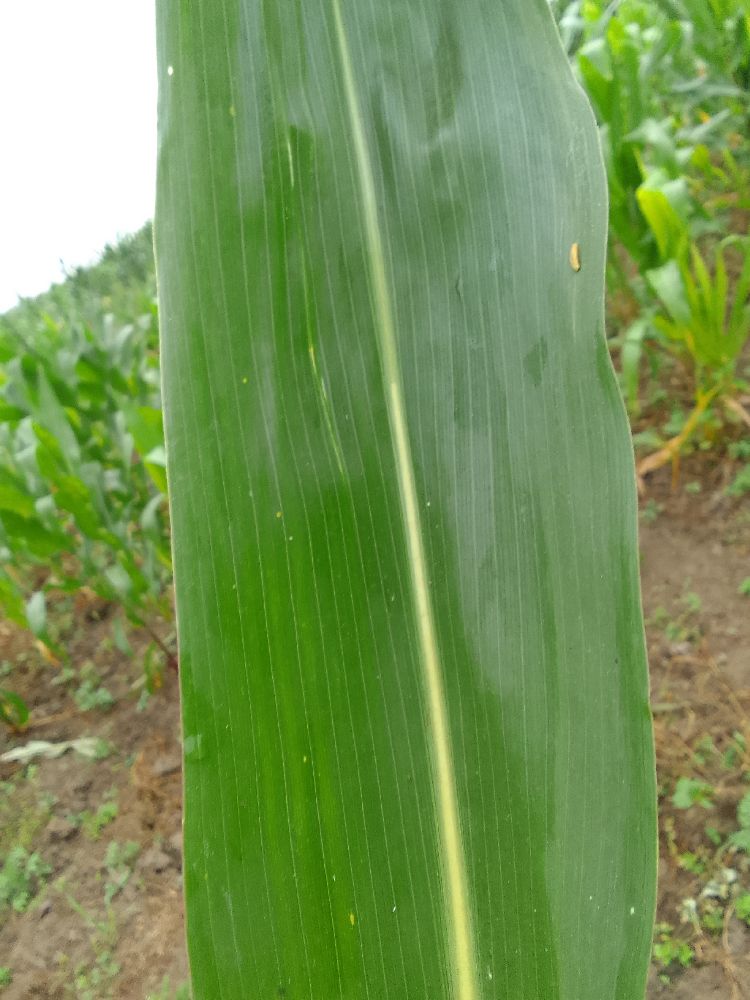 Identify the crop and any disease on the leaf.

maize, healthy
